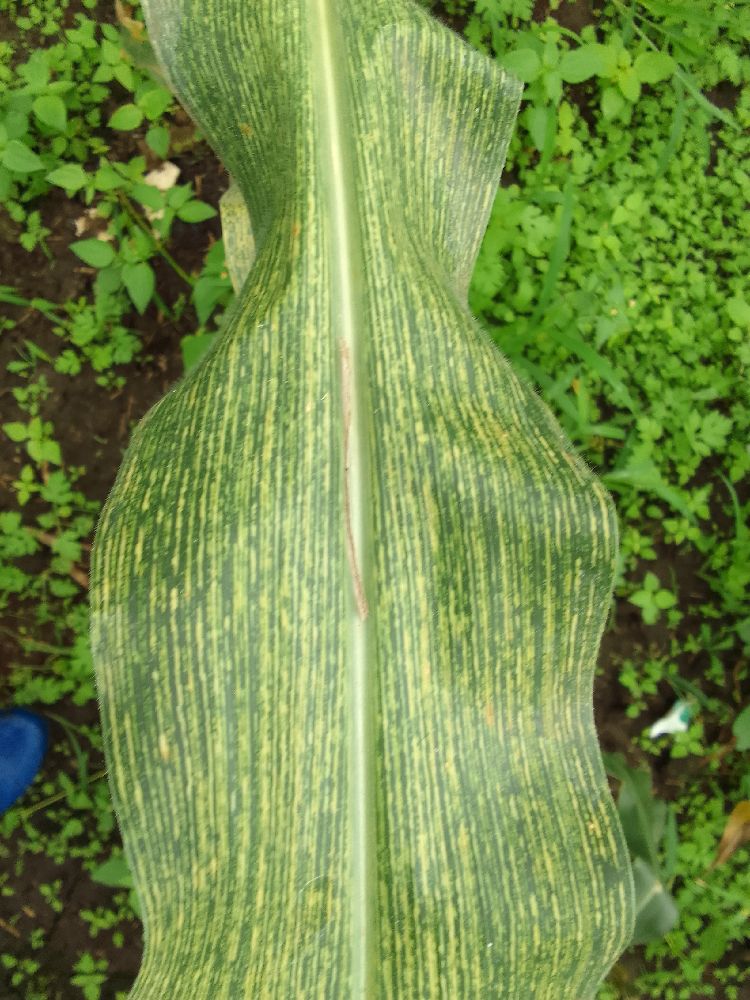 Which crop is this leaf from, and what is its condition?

maize, maize streak virus
